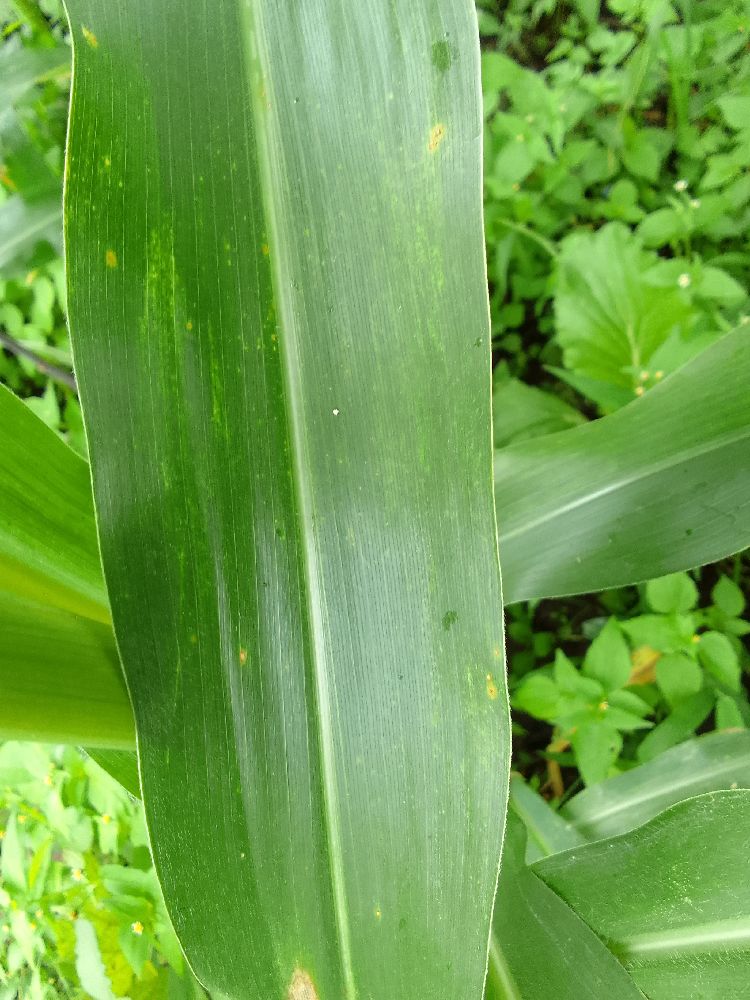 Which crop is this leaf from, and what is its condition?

maize, healthy
